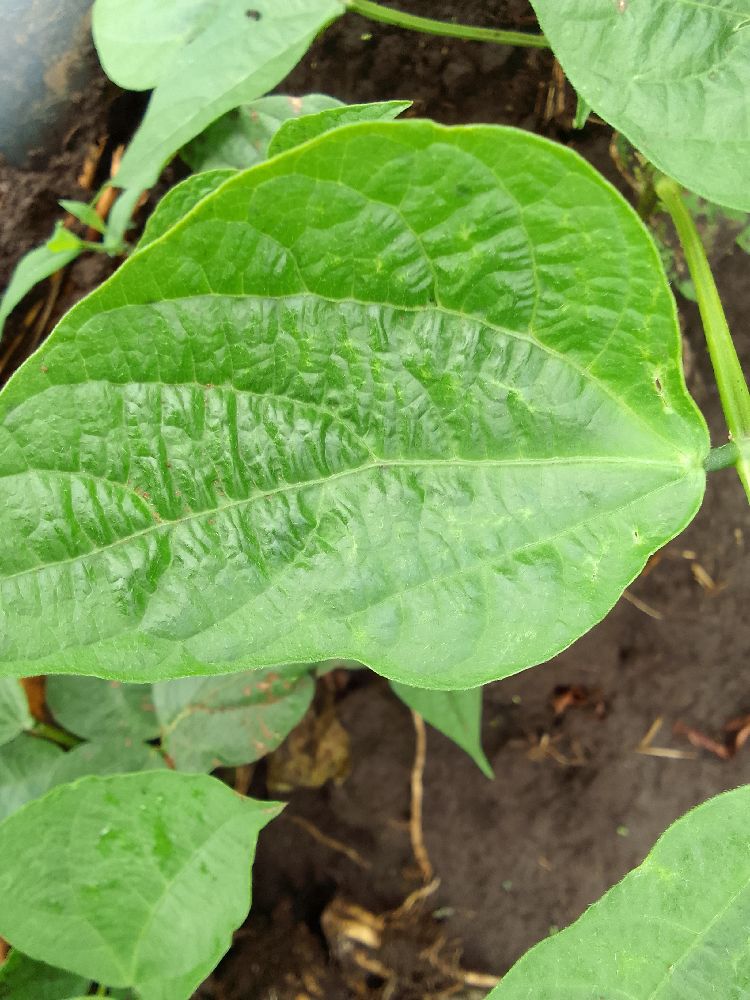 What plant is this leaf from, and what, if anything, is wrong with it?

common bean, healthy
